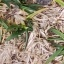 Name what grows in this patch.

grass
